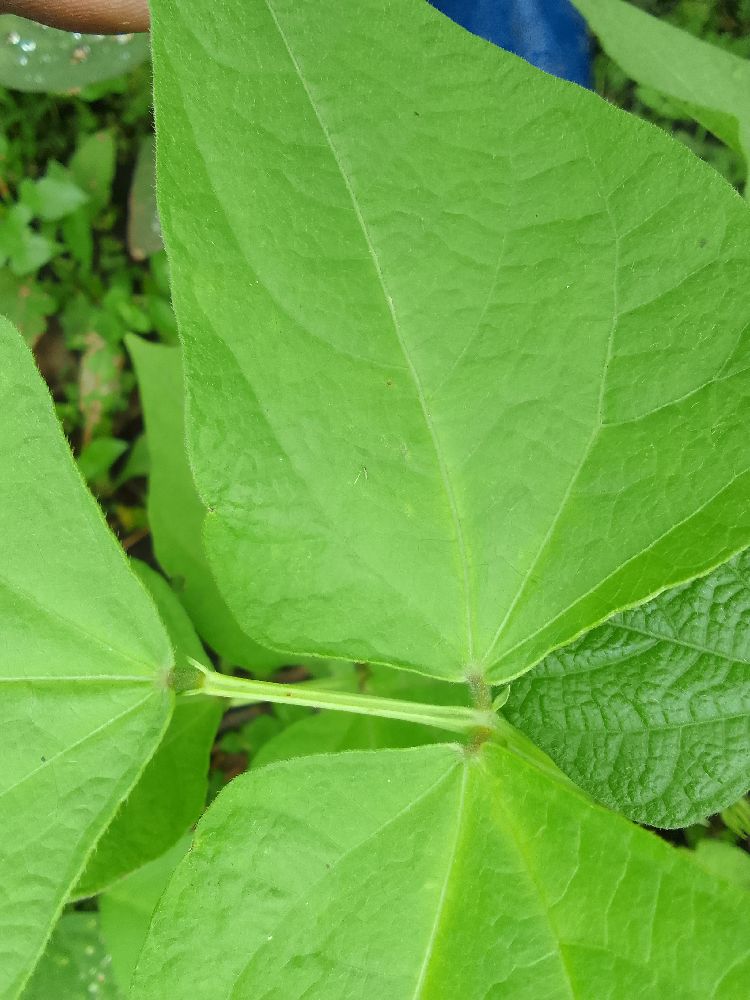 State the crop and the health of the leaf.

common bean, healthy
